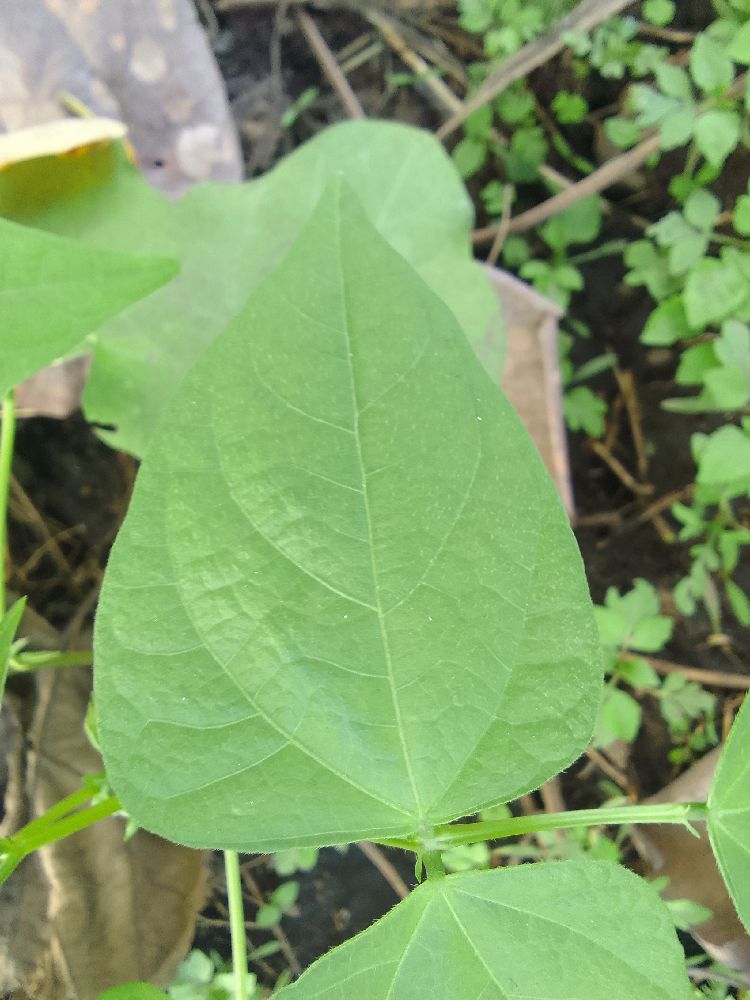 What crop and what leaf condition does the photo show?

common bean, healthy
